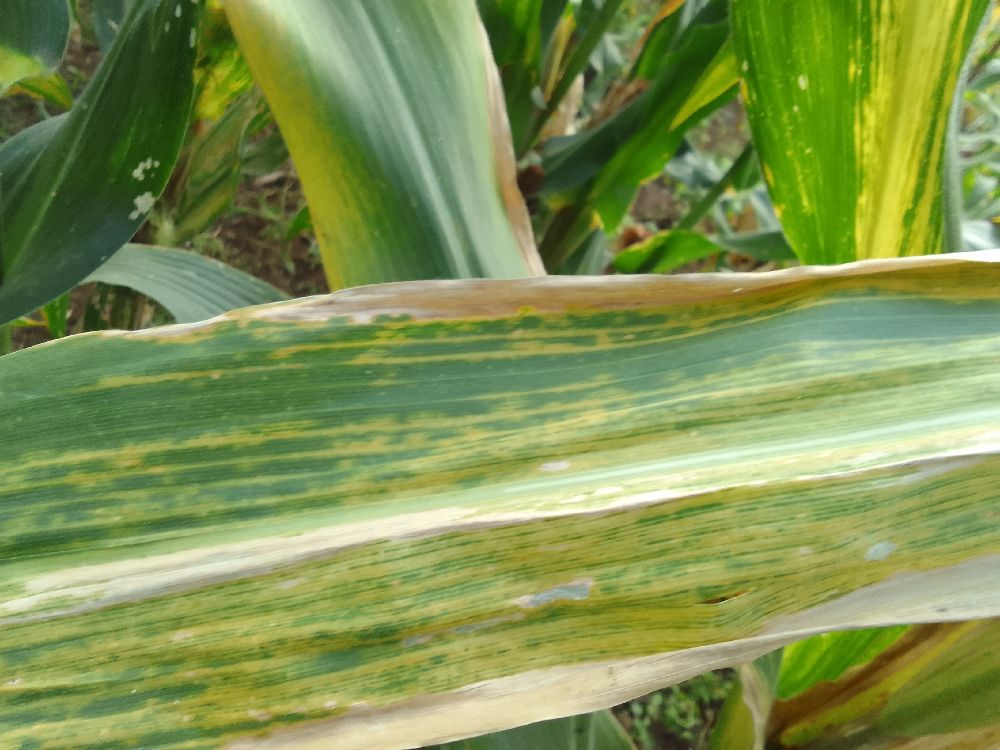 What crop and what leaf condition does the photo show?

maize, maize lethal necrosis
